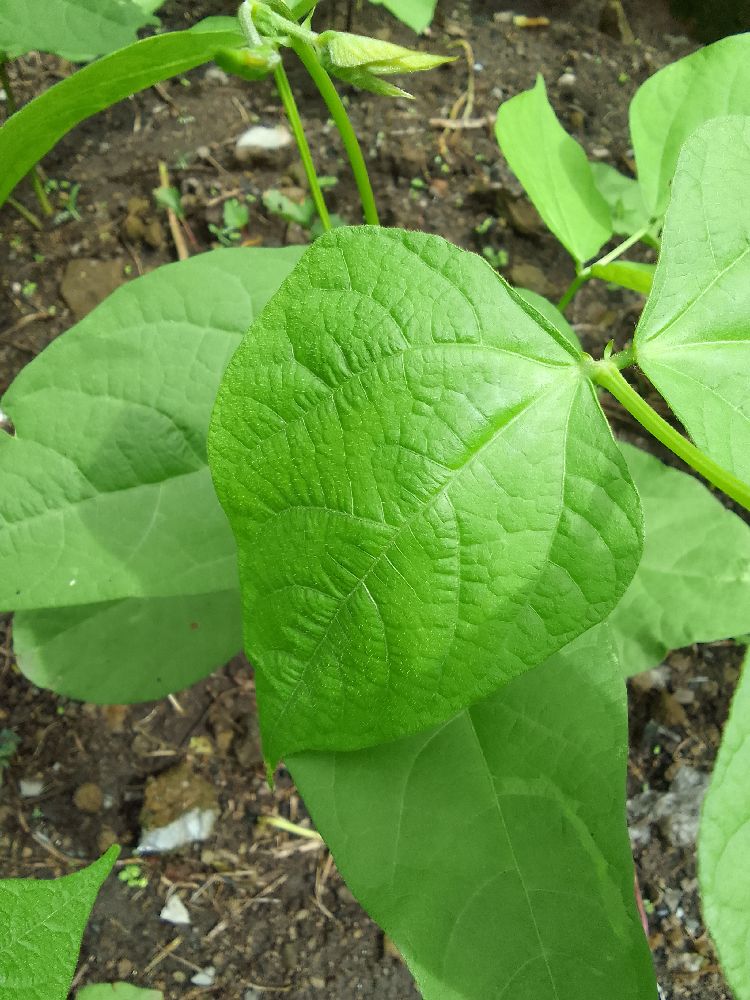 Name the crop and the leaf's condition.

common bean, healthy
